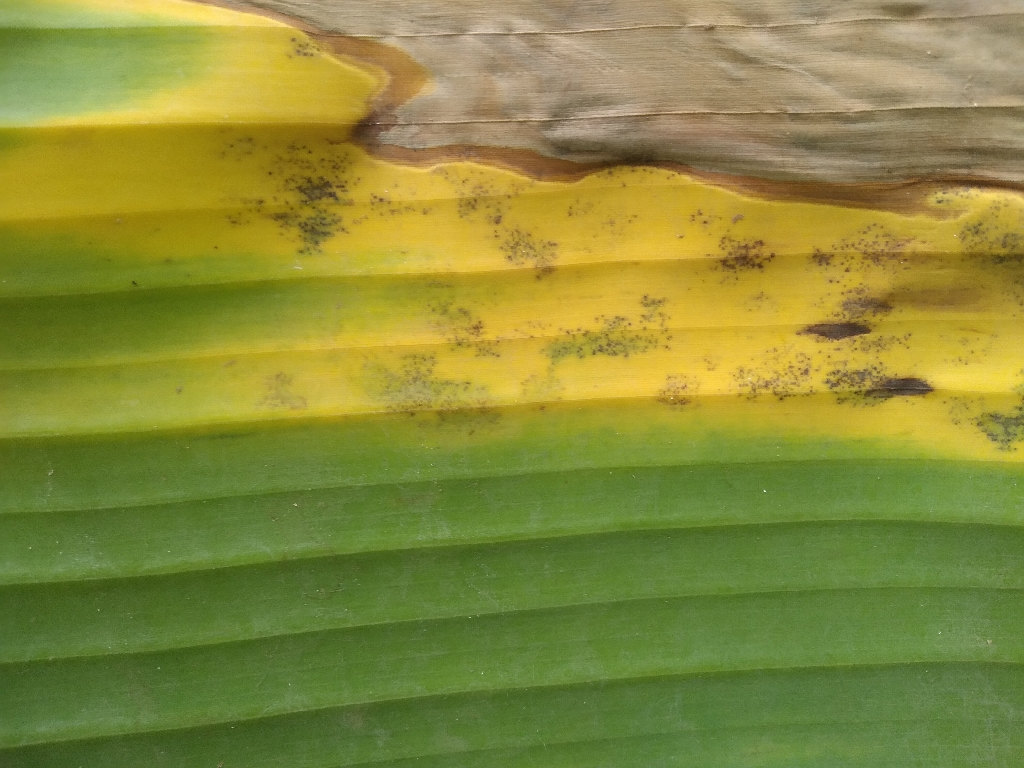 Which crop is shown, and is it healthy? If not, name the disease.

banana, black sigatoka
